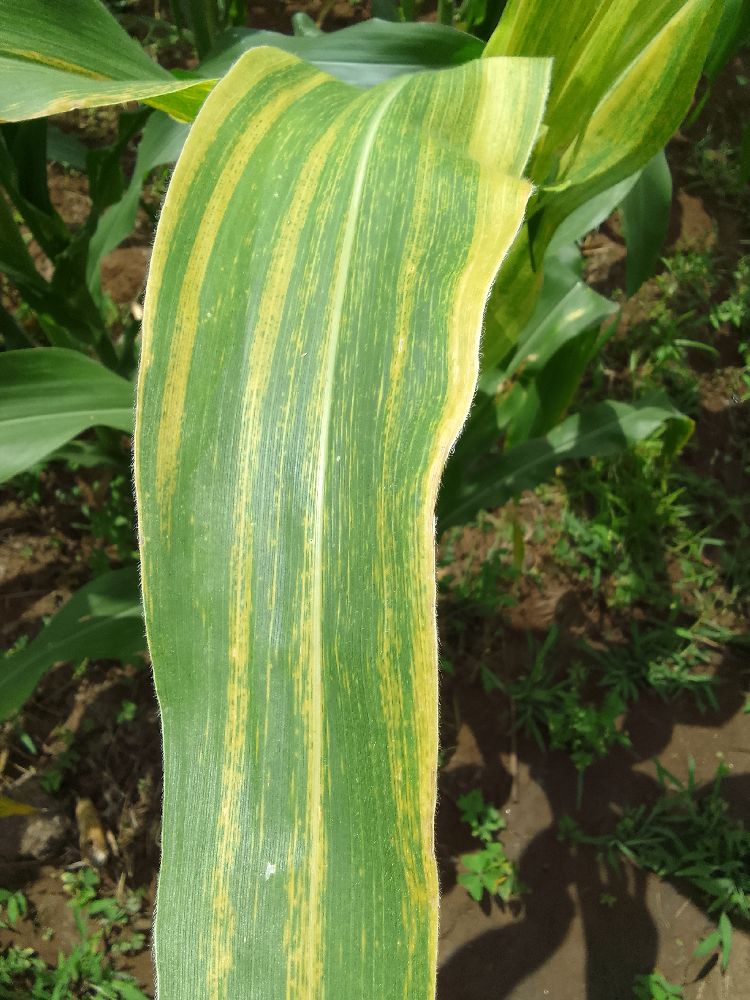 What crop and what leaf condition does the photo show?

maize, maize lethal necrosis
